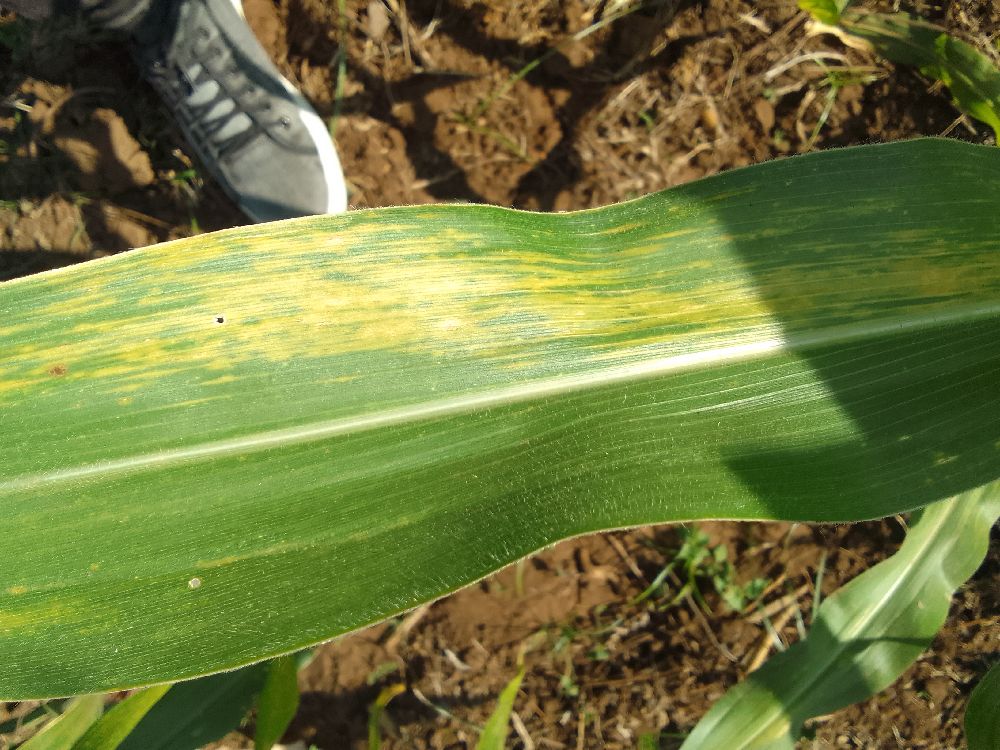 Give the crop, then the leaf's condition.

maize, maize lethal necrosis
